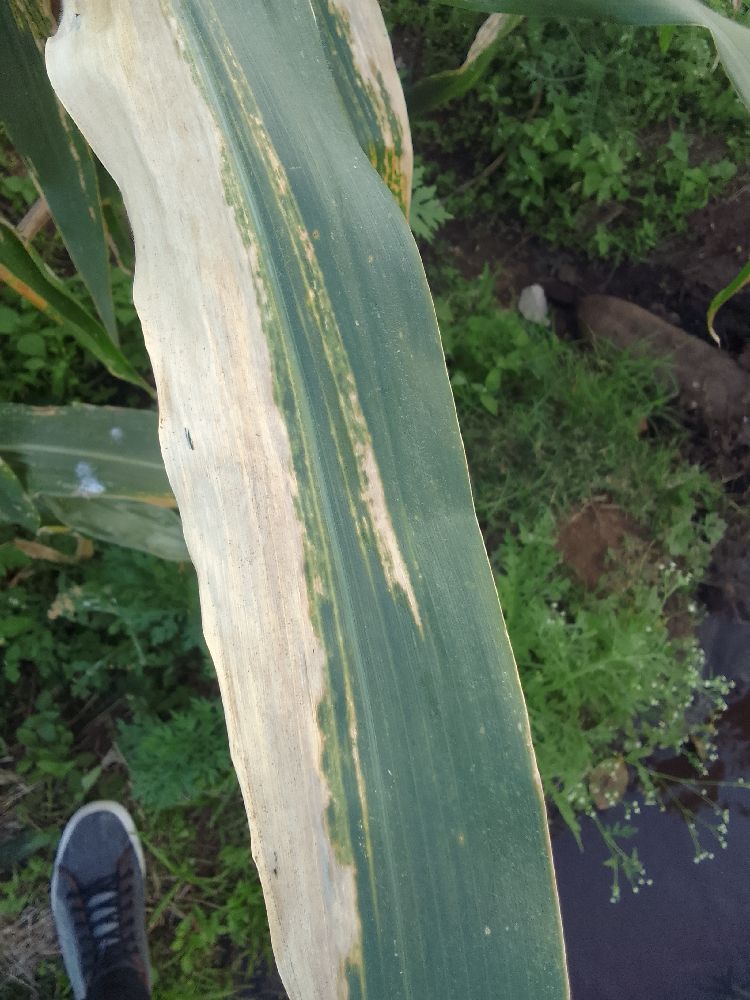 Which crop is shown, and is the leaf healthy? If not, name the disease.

maize, maize lethal necrosis
